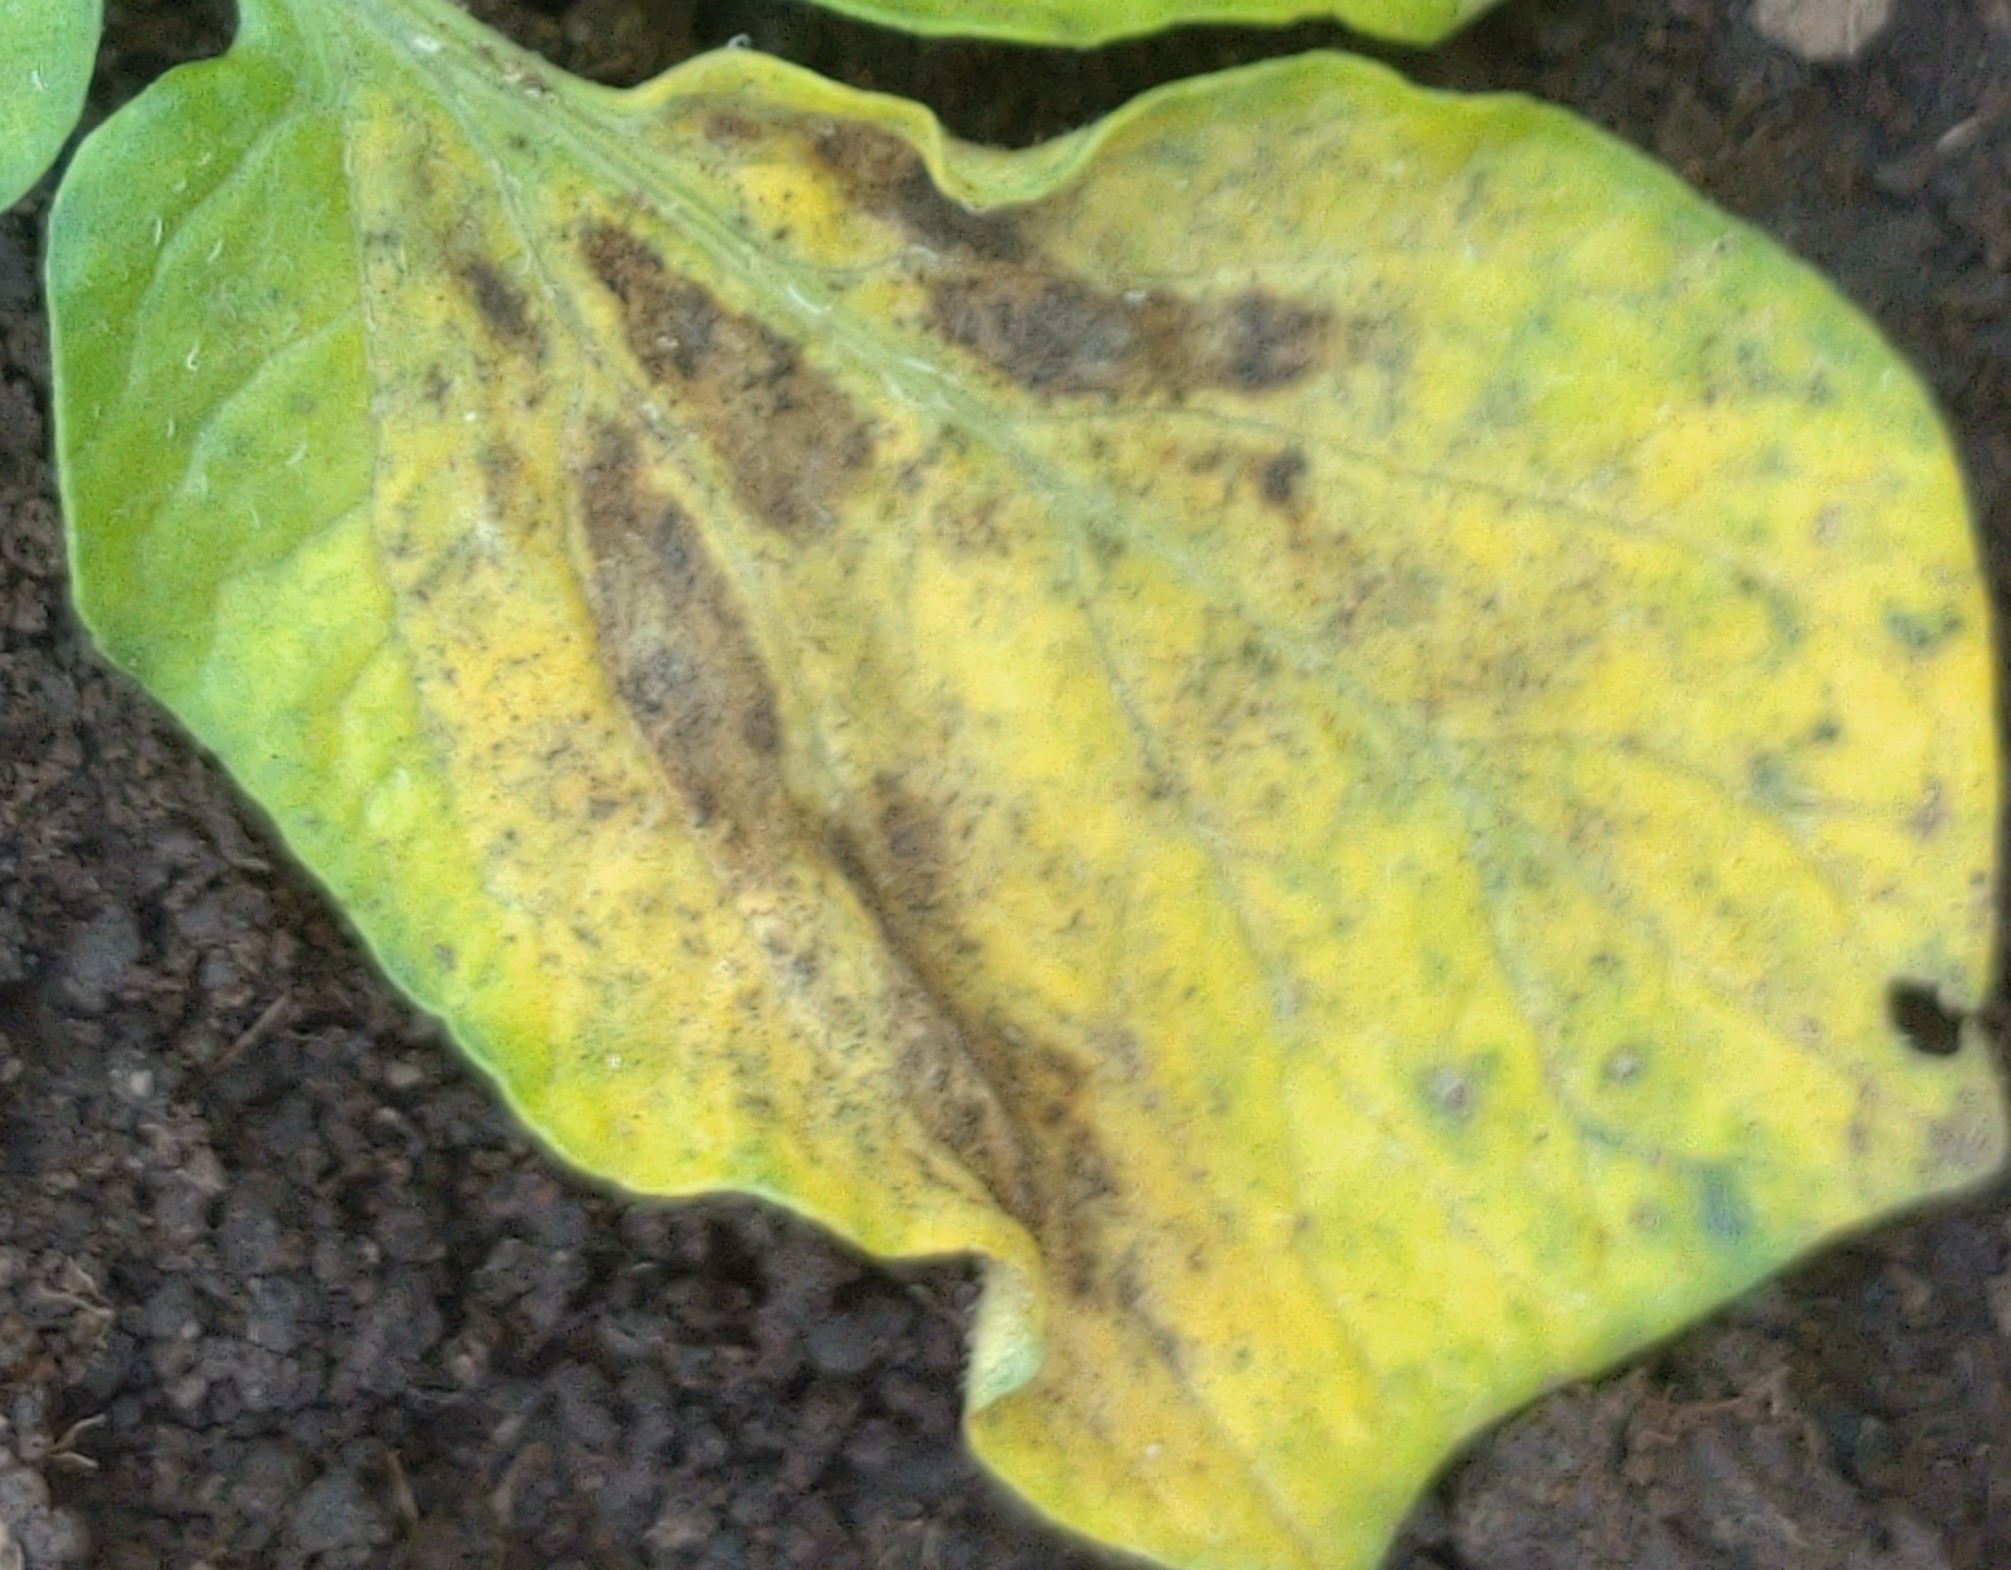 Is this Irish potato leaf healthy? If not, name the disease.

late blight
